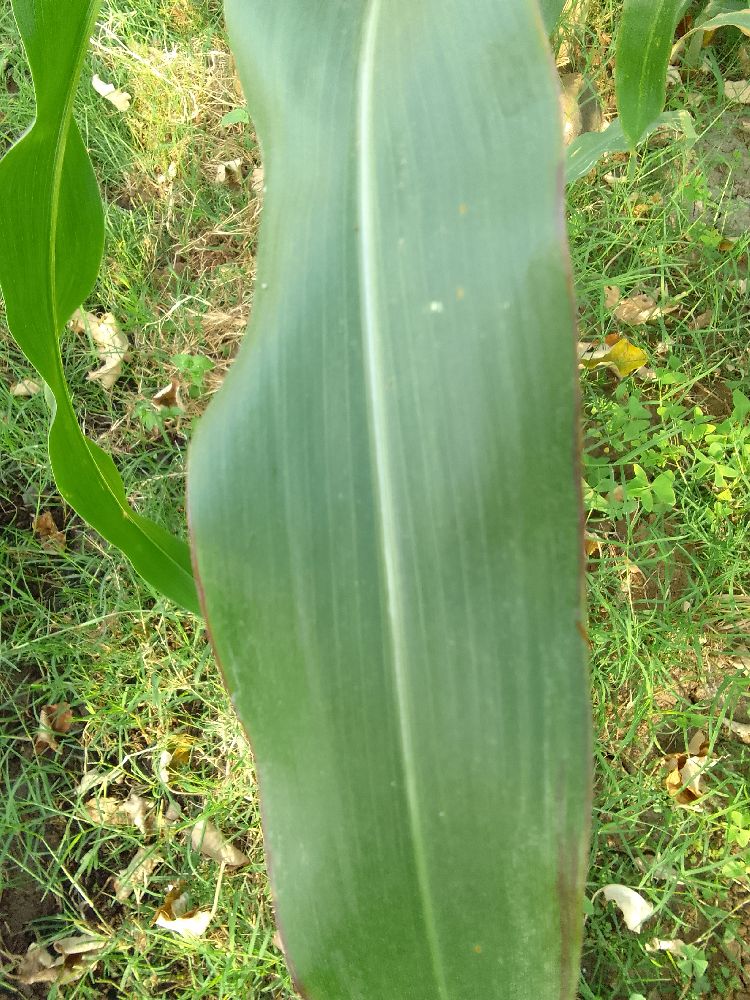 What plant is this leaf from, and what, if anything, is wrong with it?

maize, healthy
